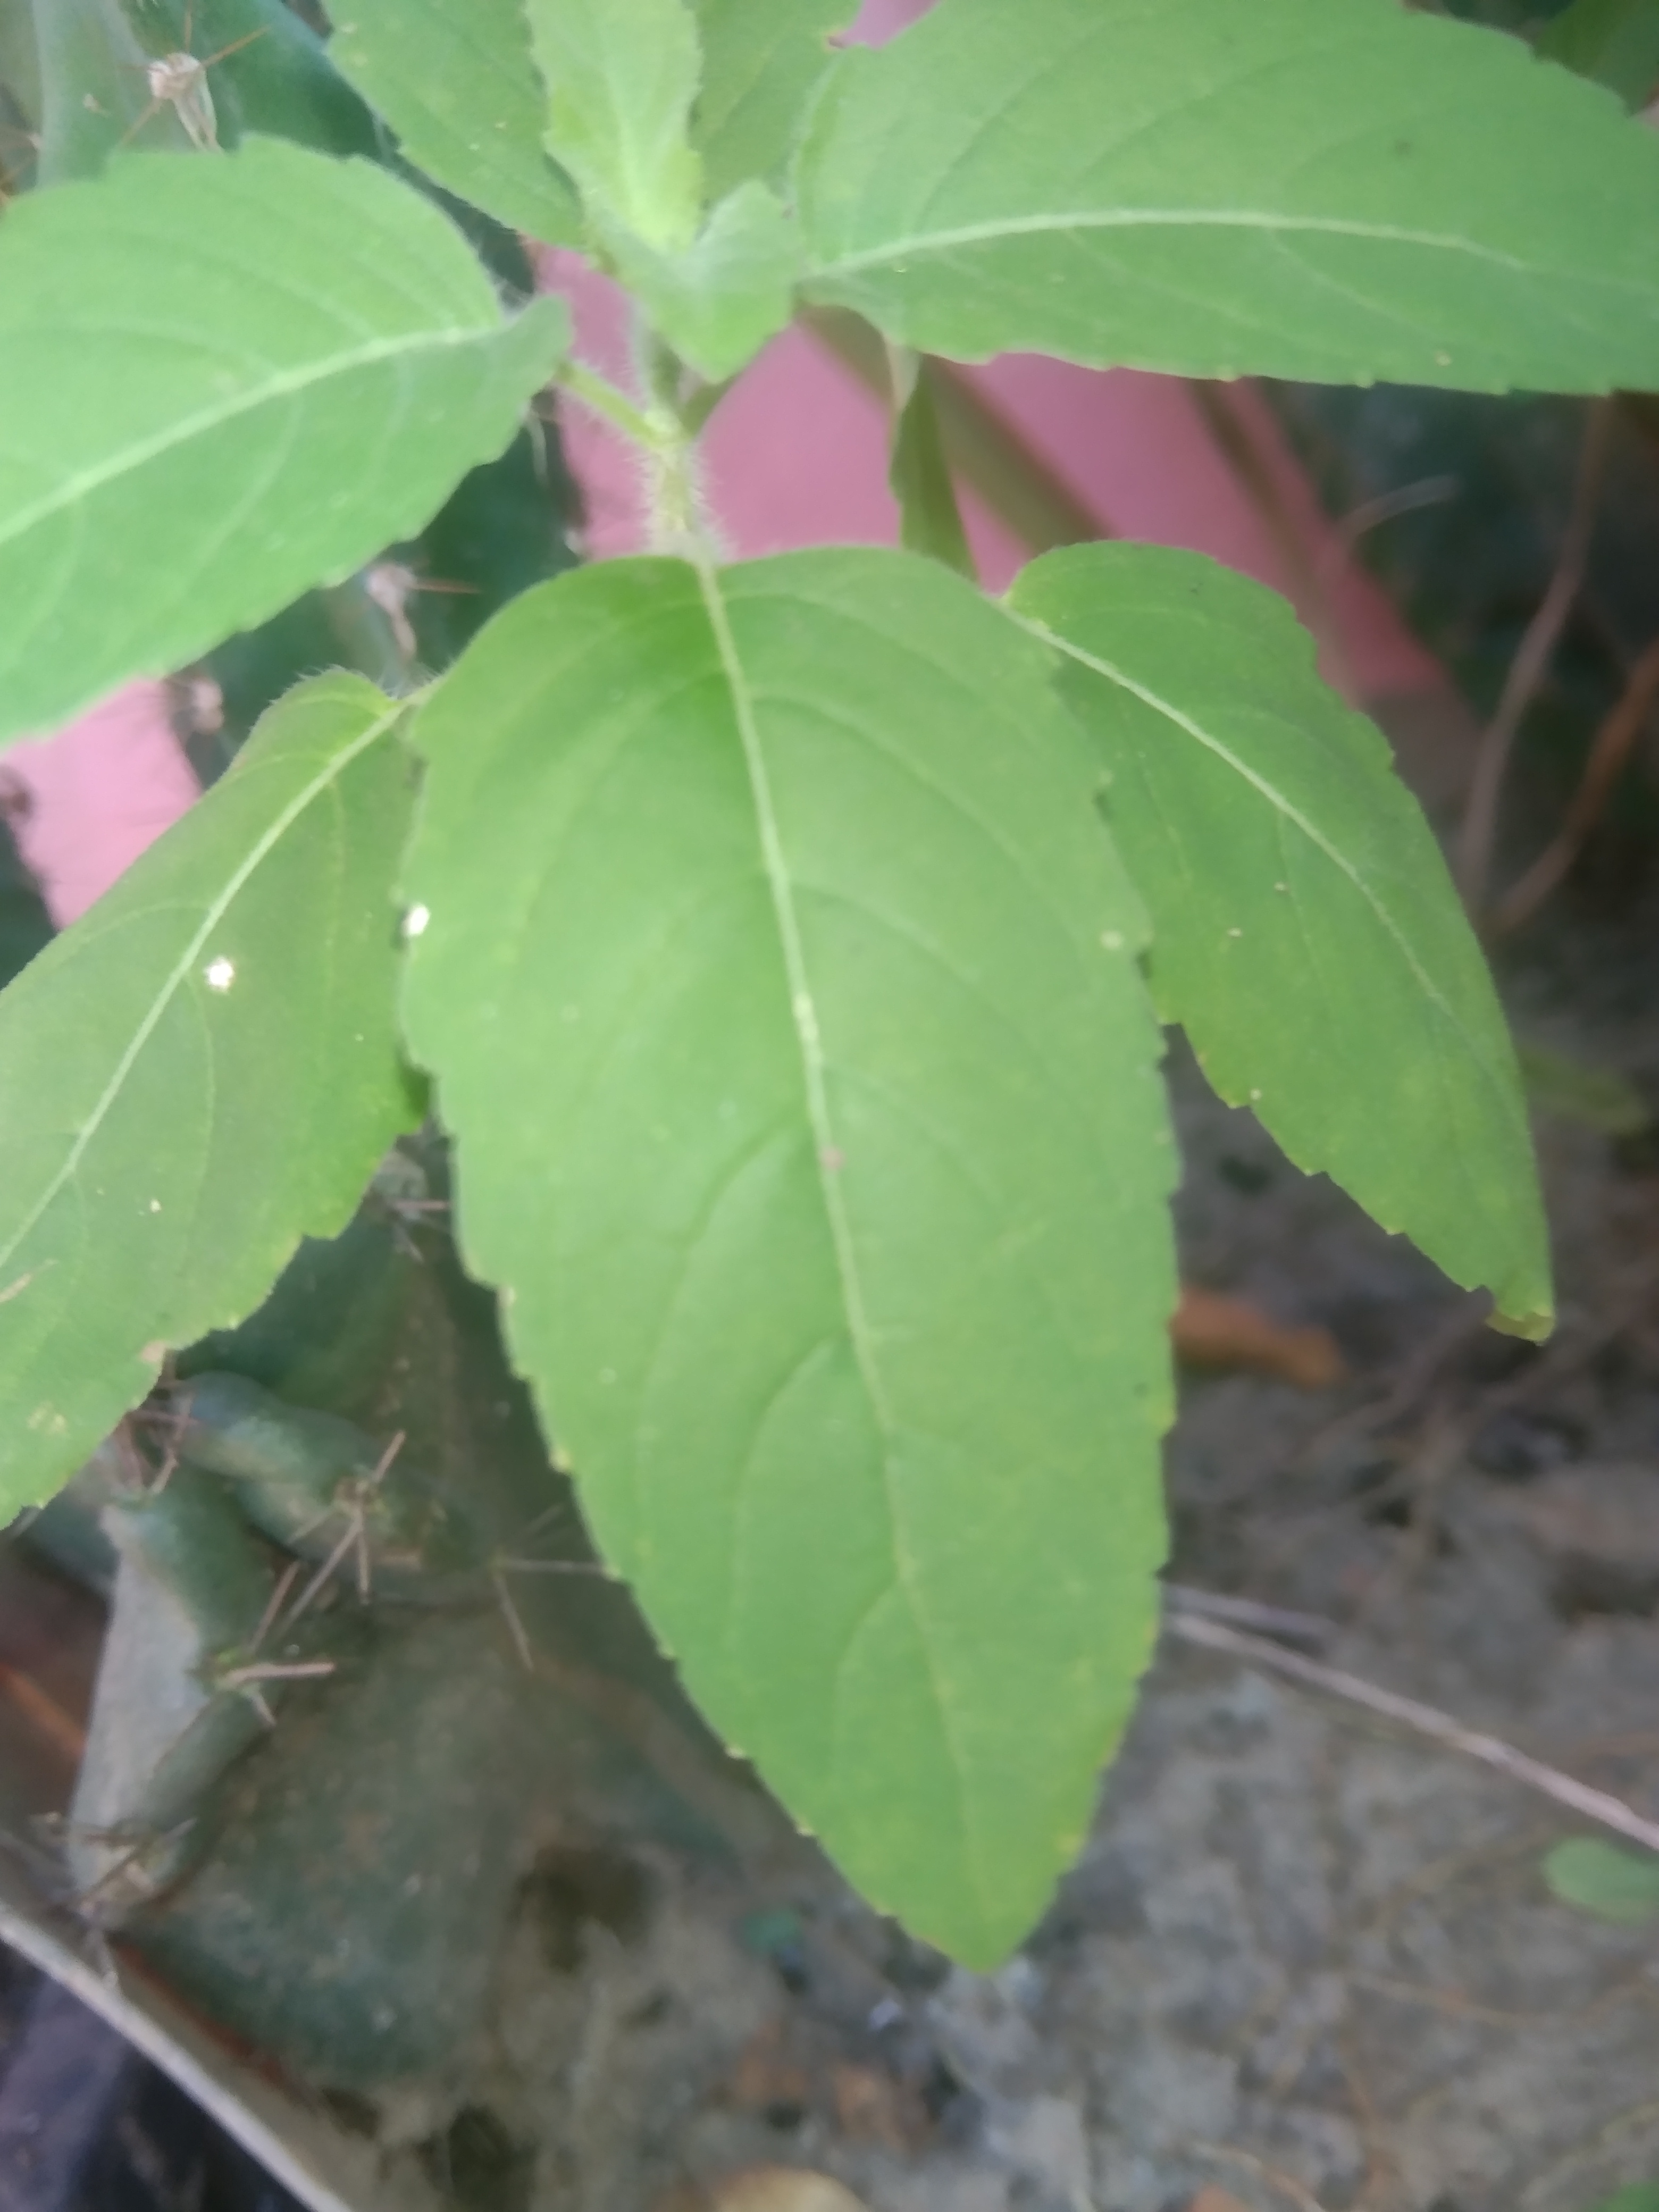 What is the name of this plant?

tulshi
